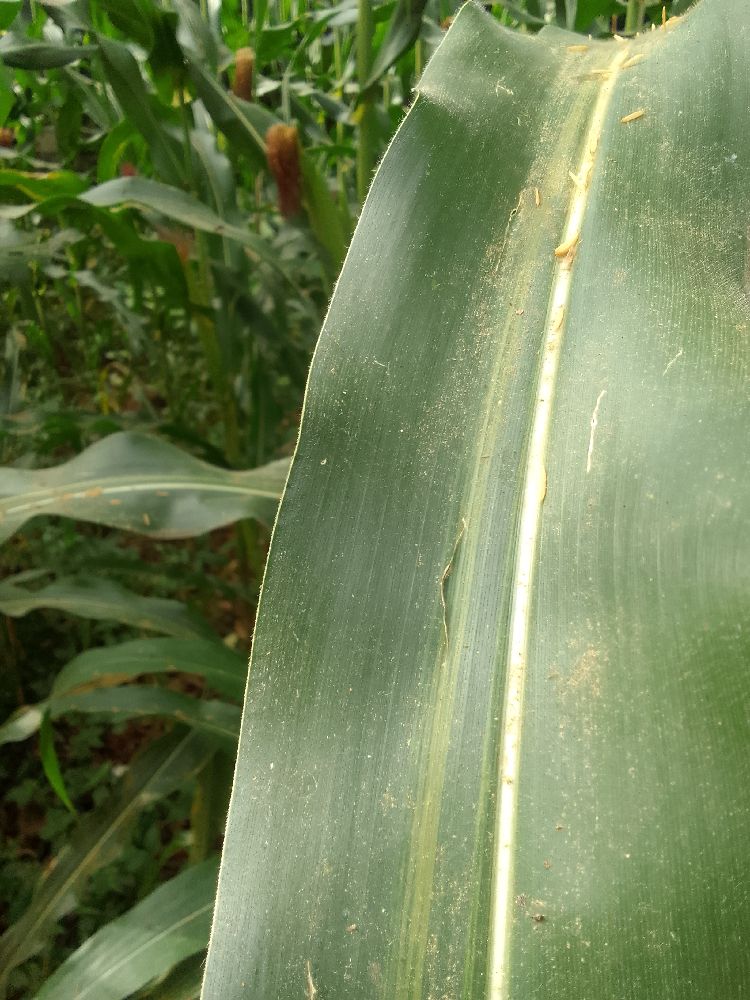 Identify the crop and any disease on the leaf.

maize, healthy
